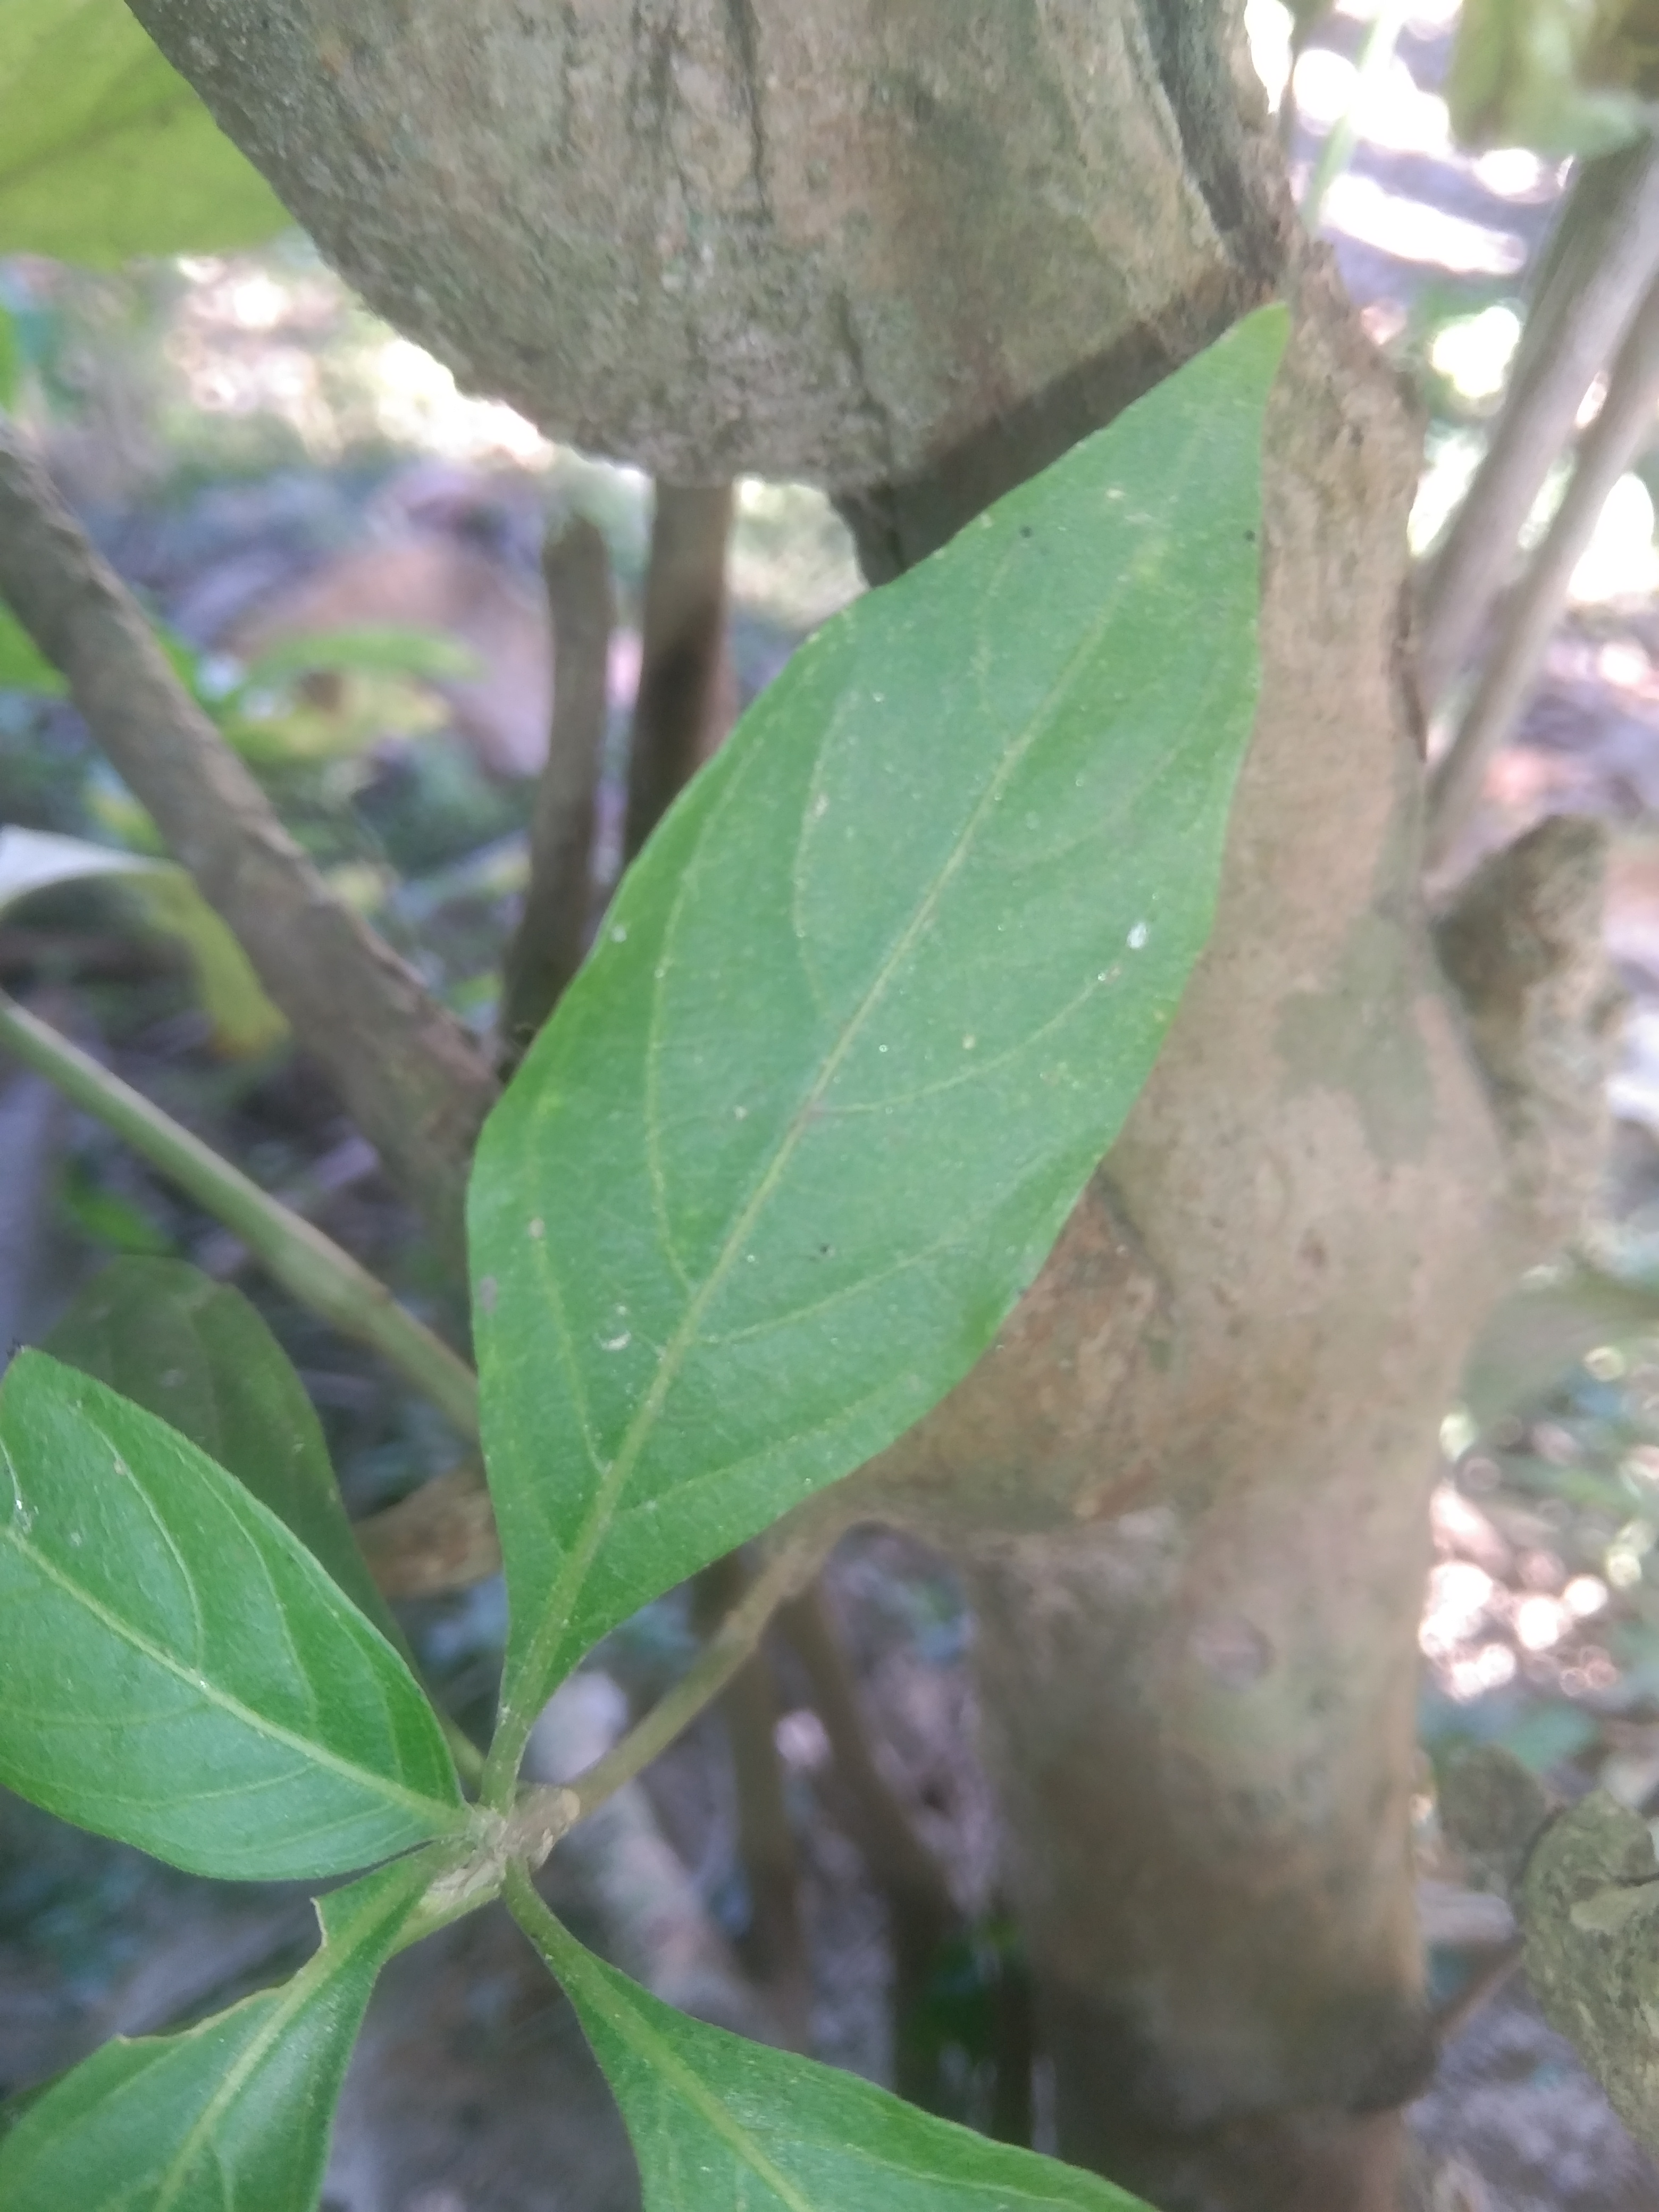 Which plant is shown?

vasaka
